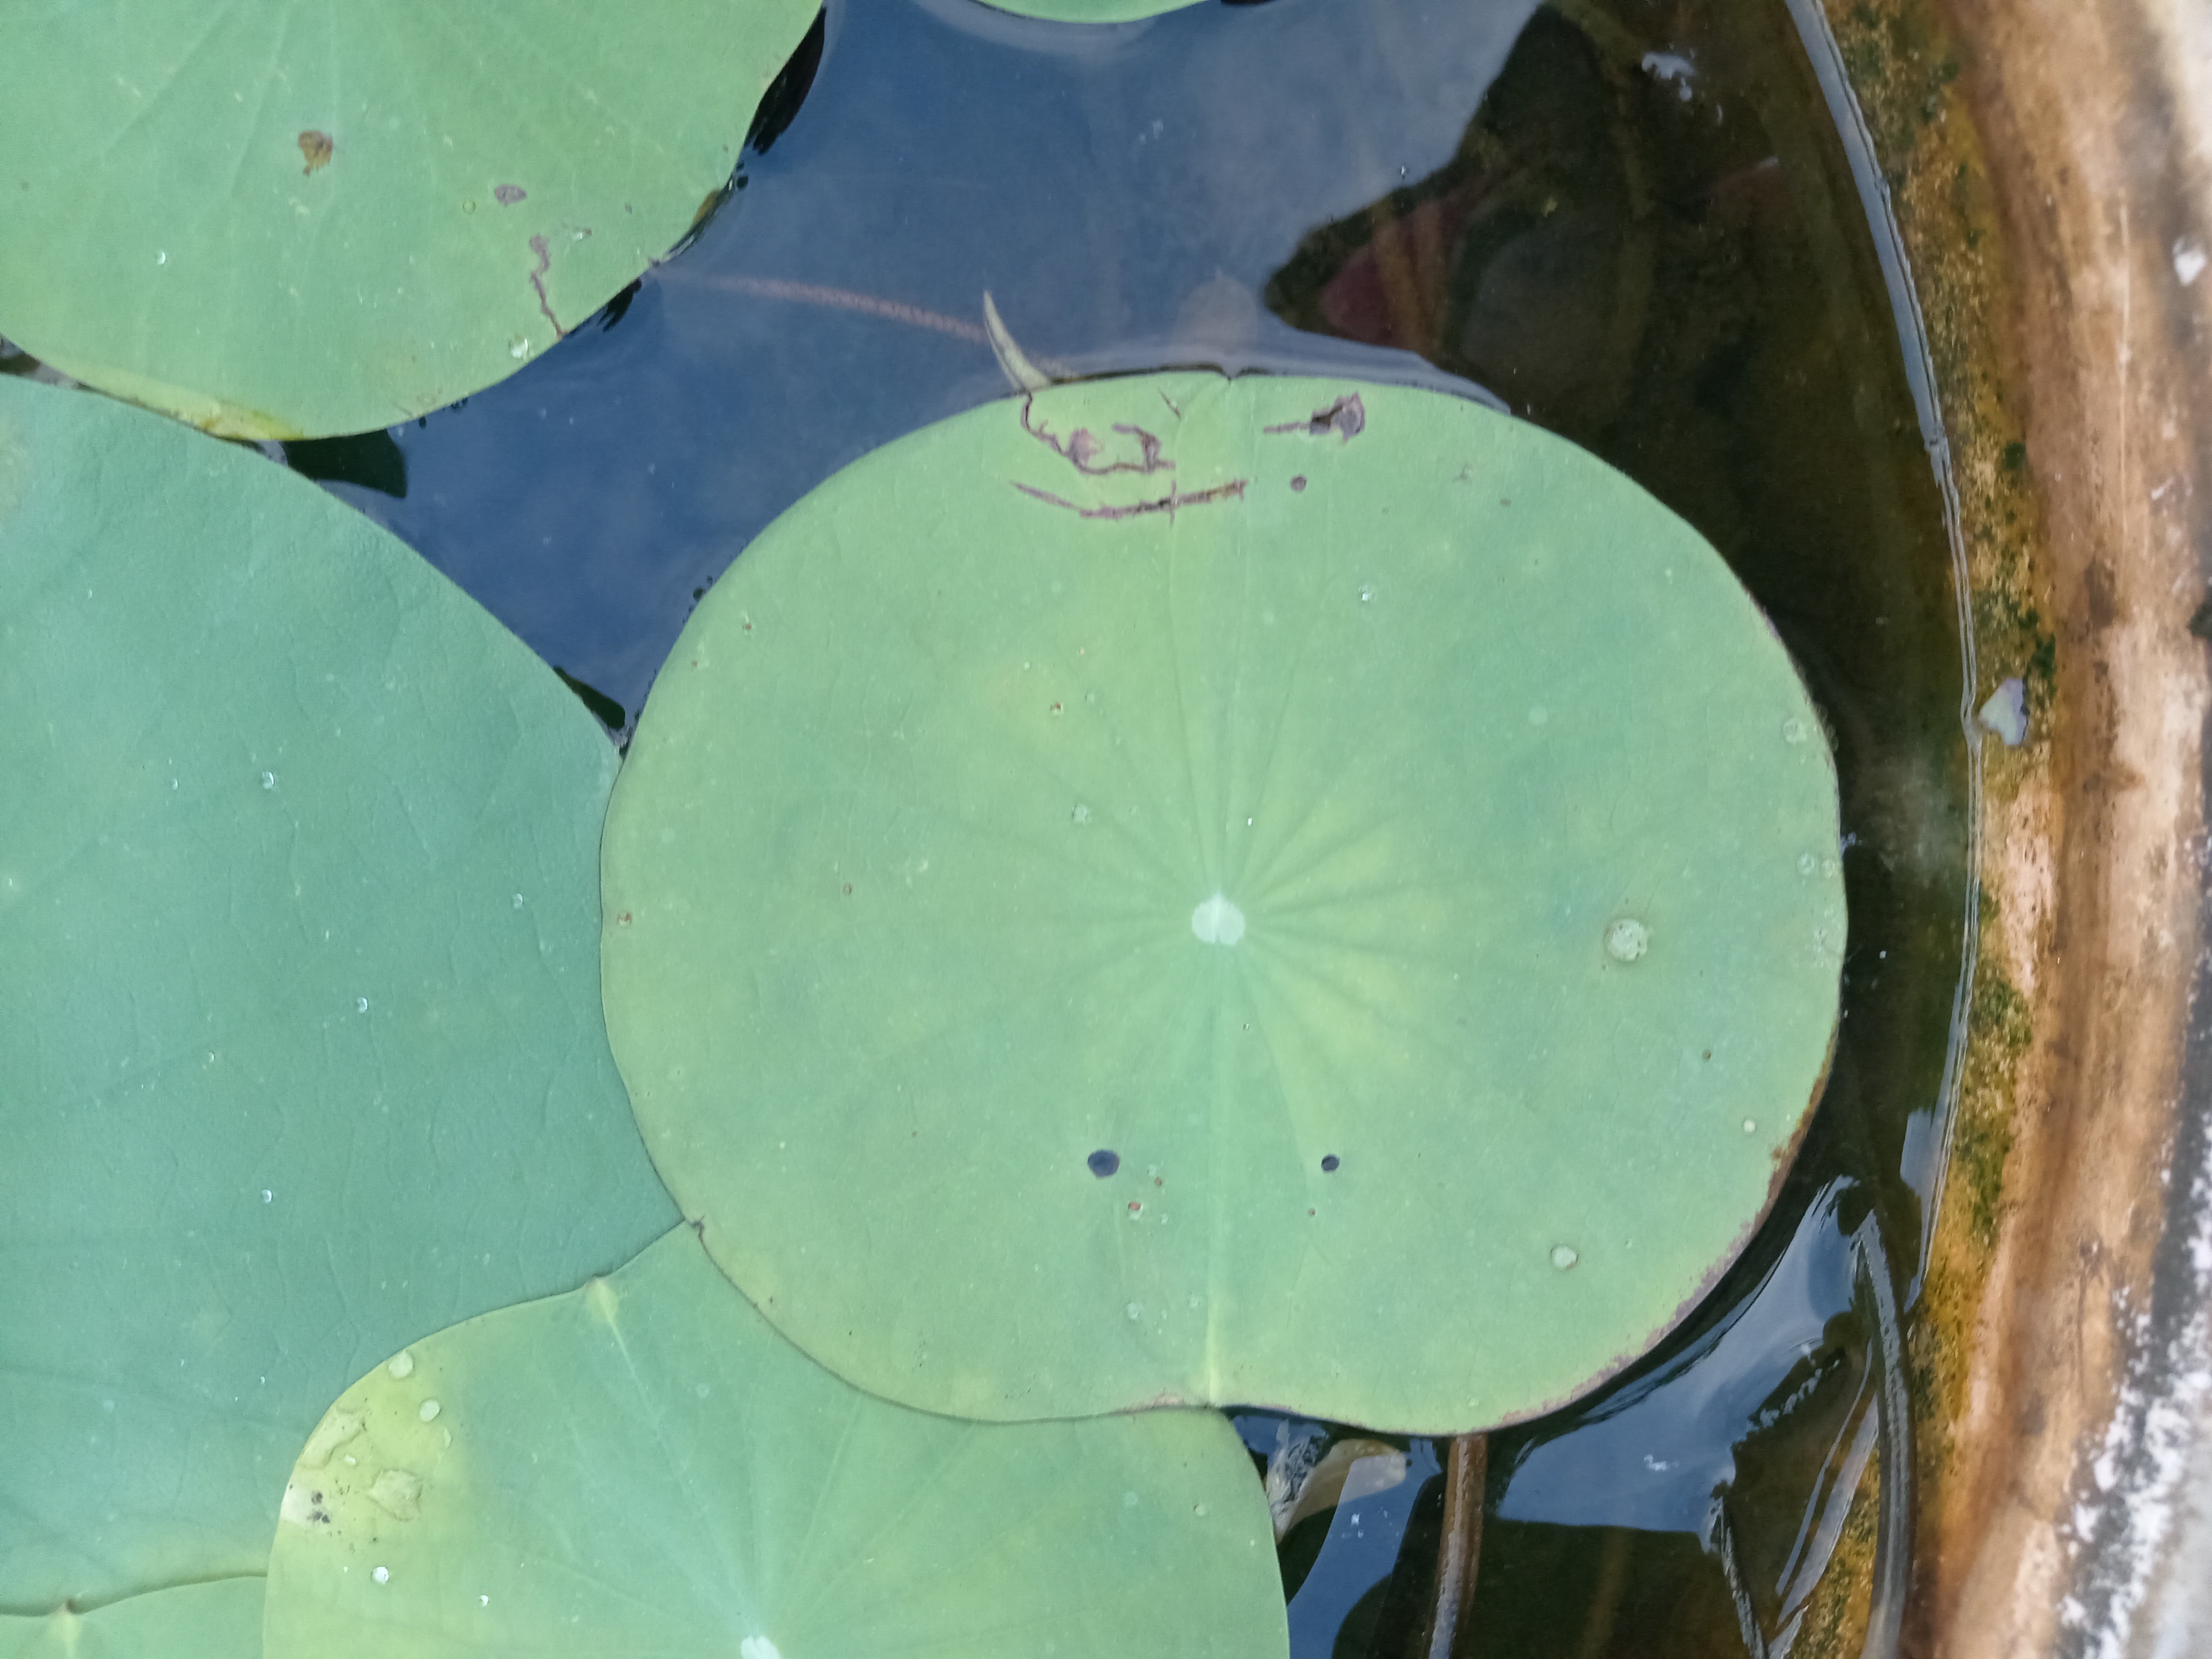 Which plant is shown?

lotus
